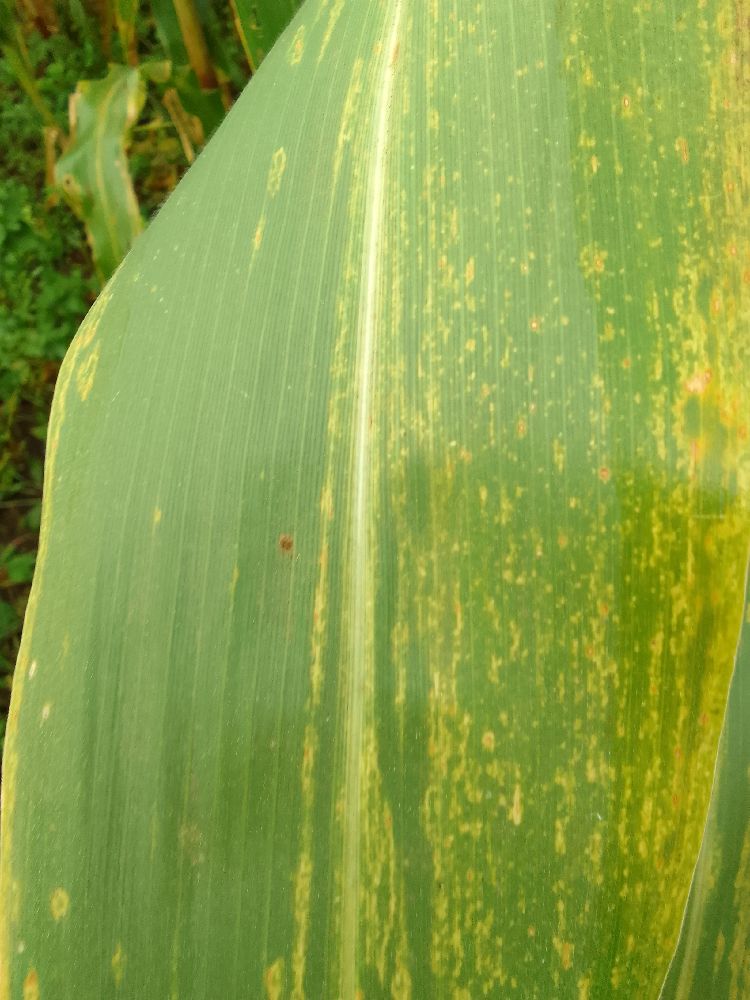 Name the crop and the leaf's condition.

maize, maize lethal necrosis
